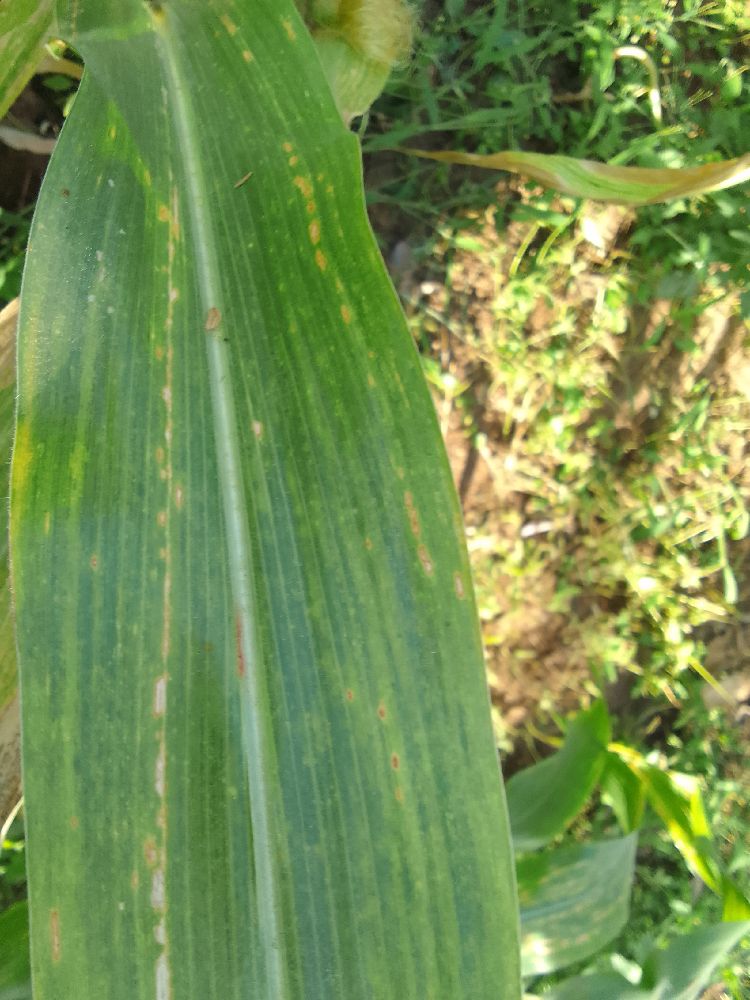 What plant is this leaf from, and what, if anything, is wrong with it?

maize, maize lethal necrosis
